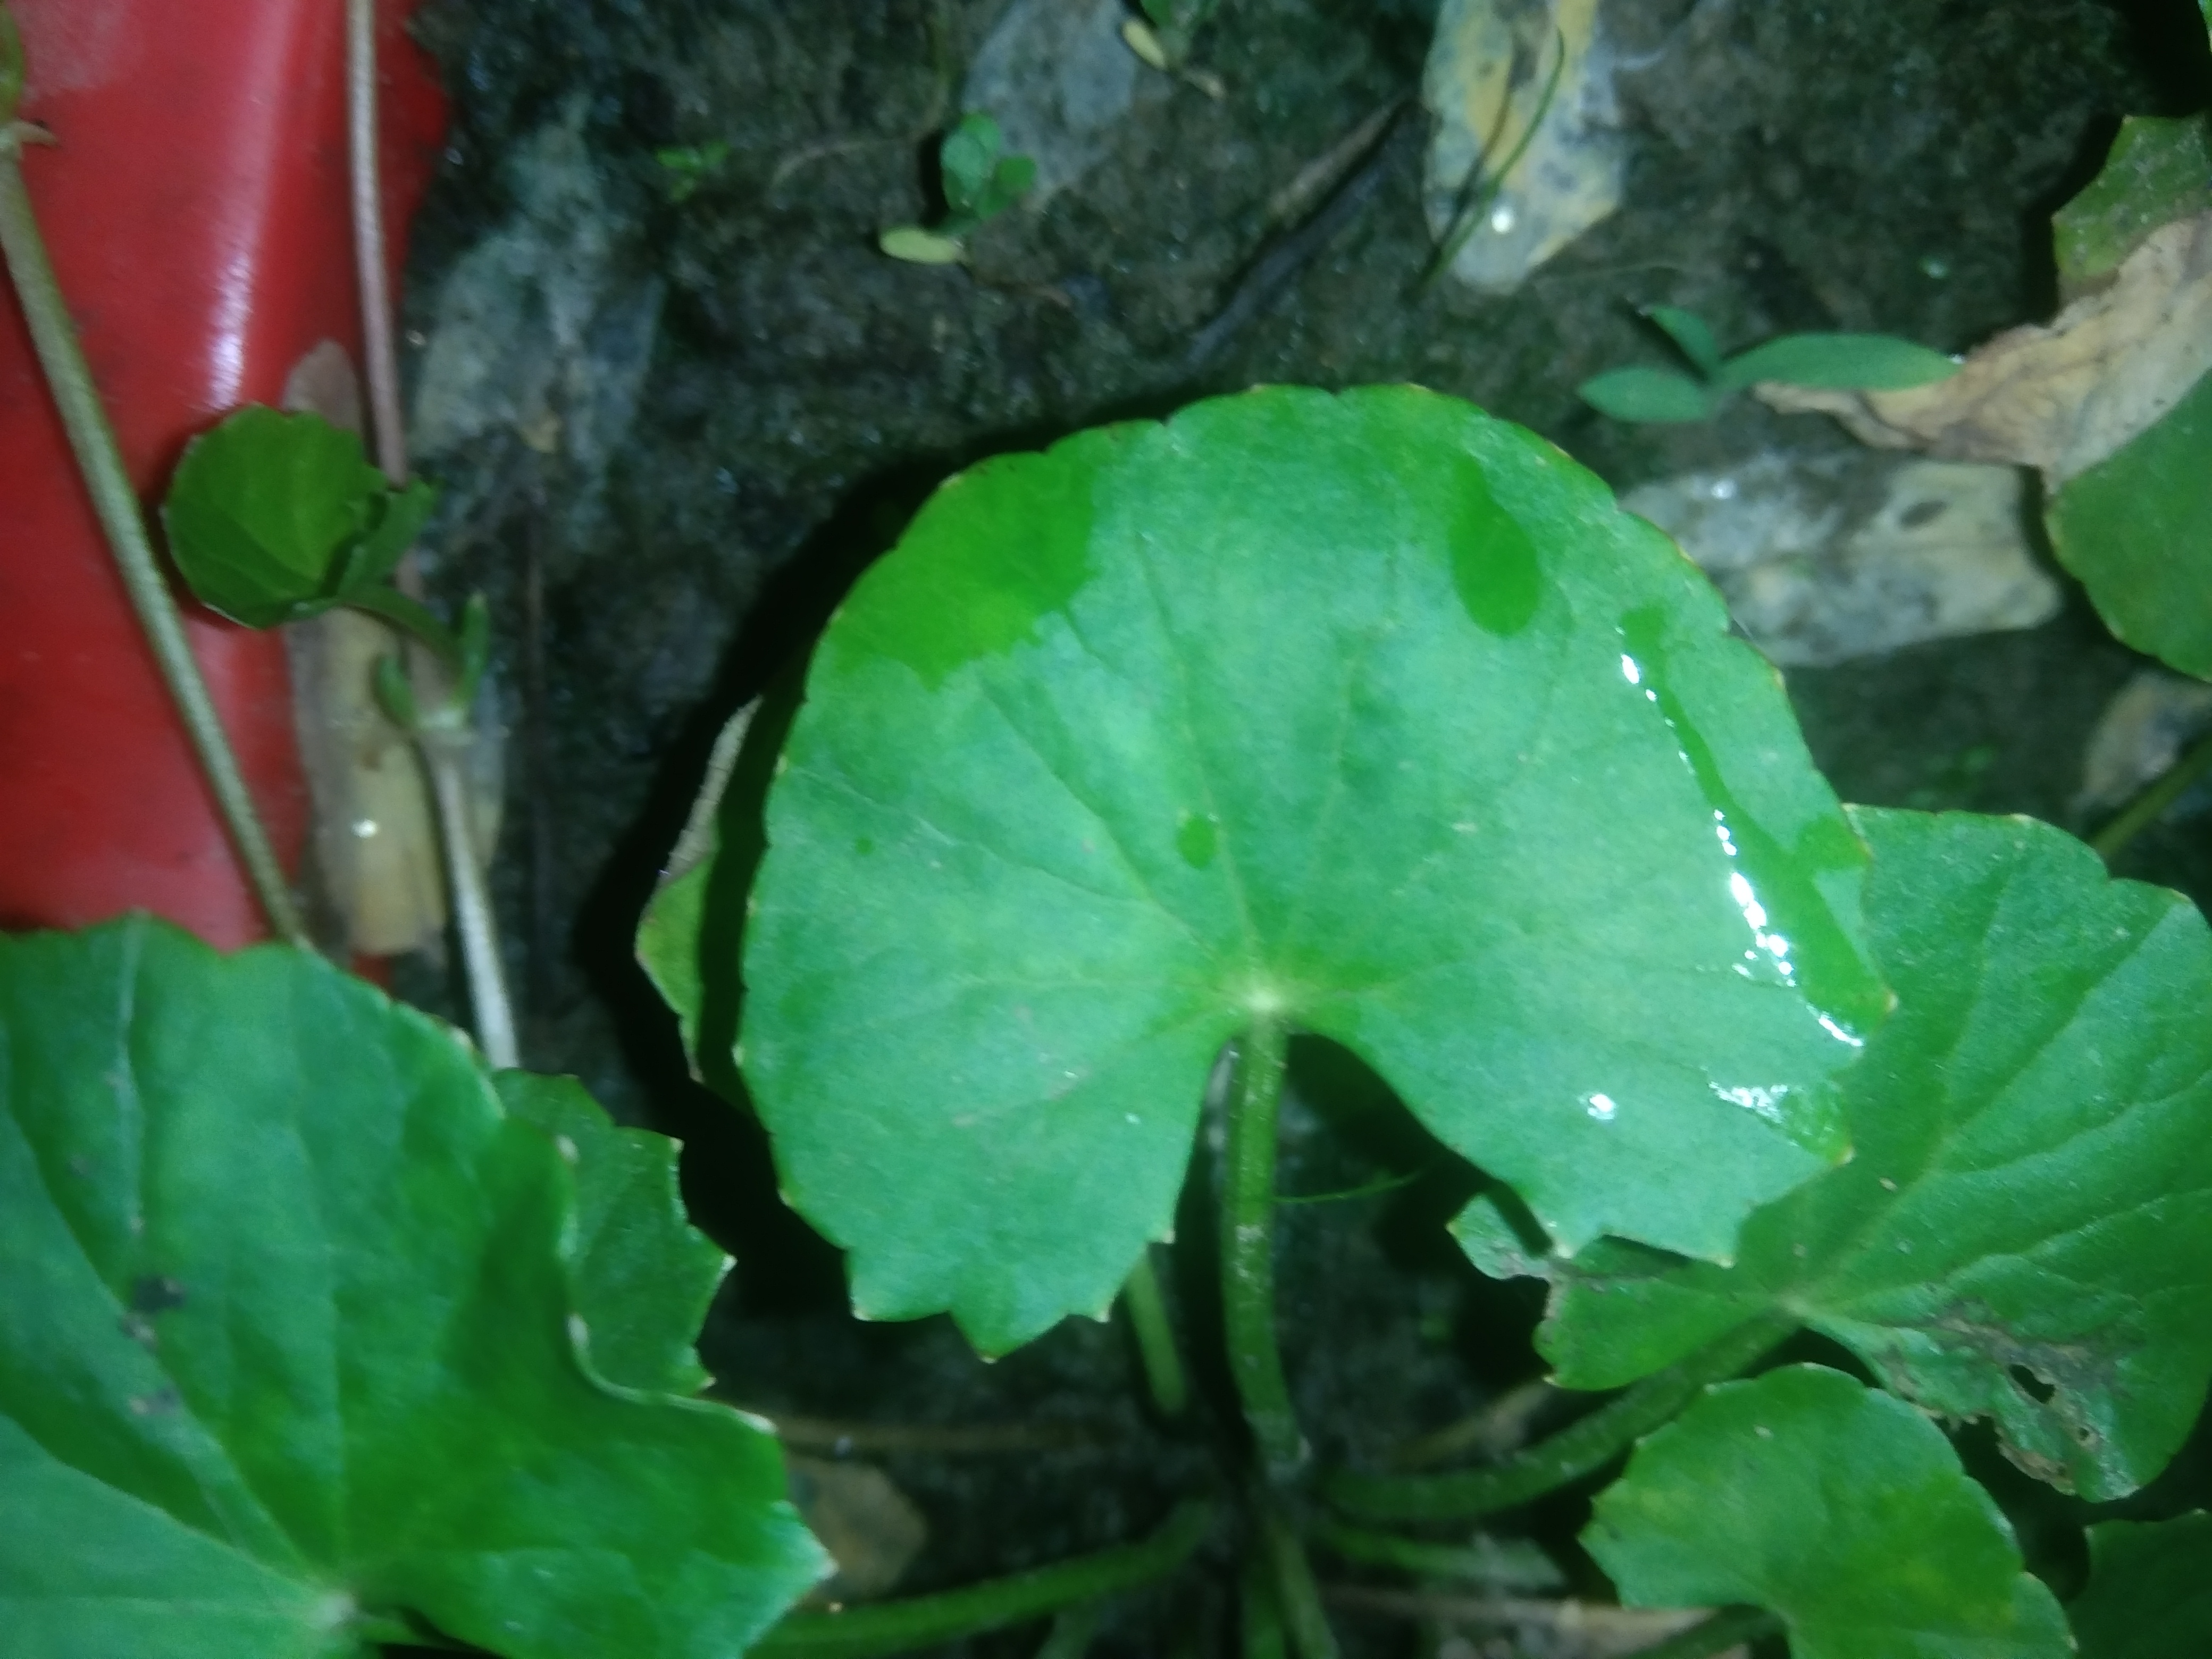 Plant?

thankuni
